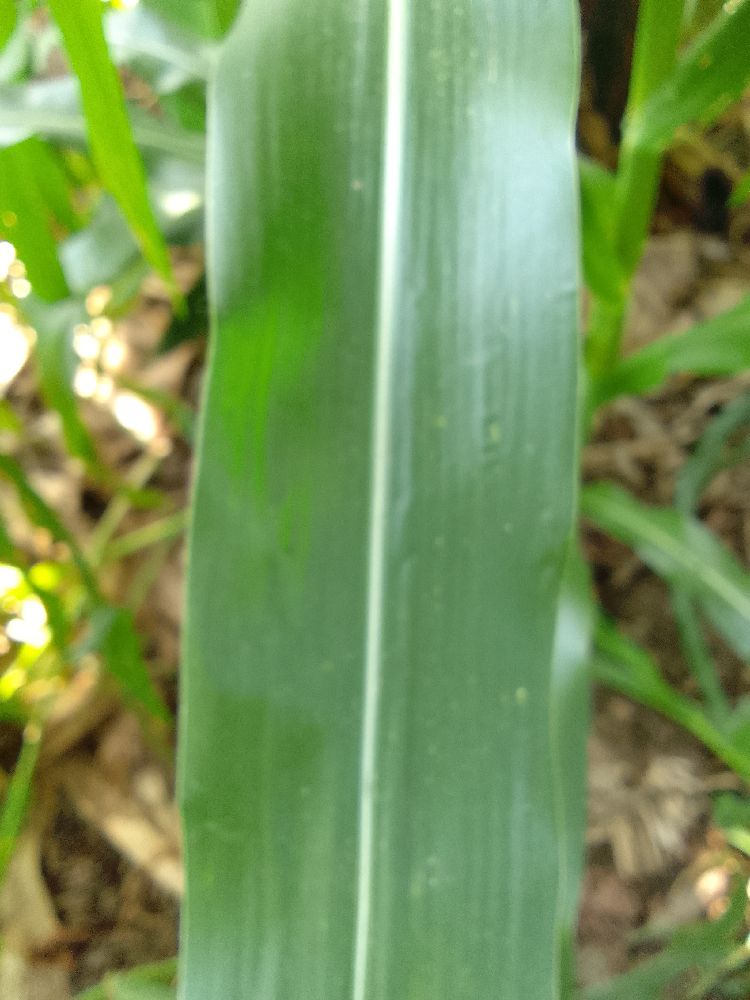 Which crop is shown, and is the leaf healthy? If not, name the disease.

maize, healthy
